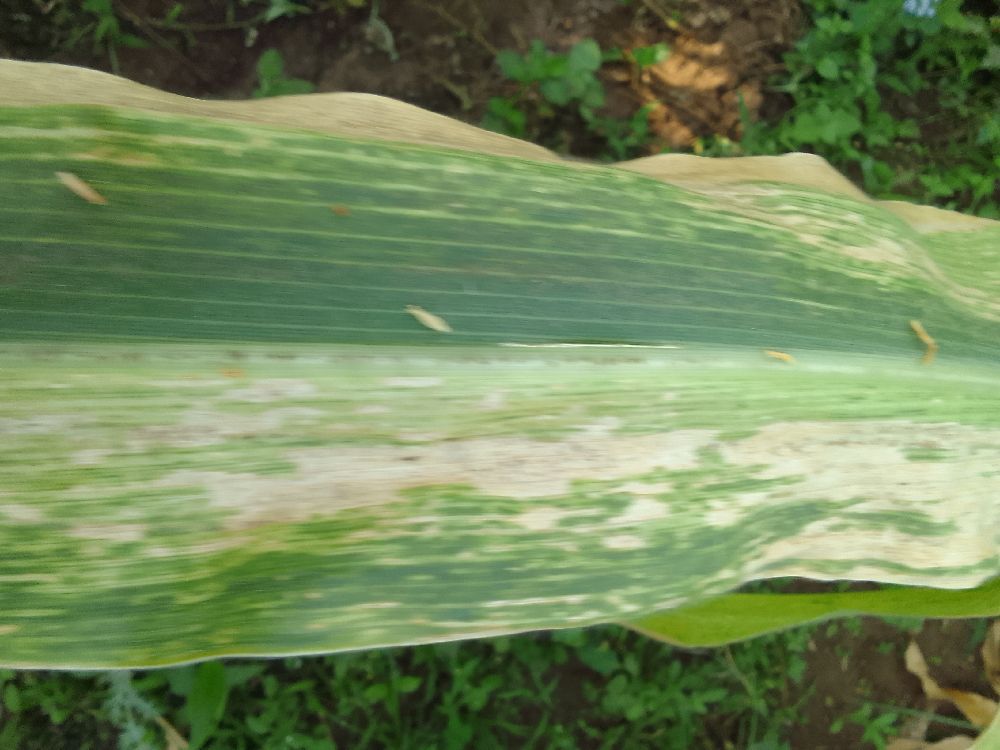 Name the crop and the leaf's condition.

maize, maize lethal necrosis
